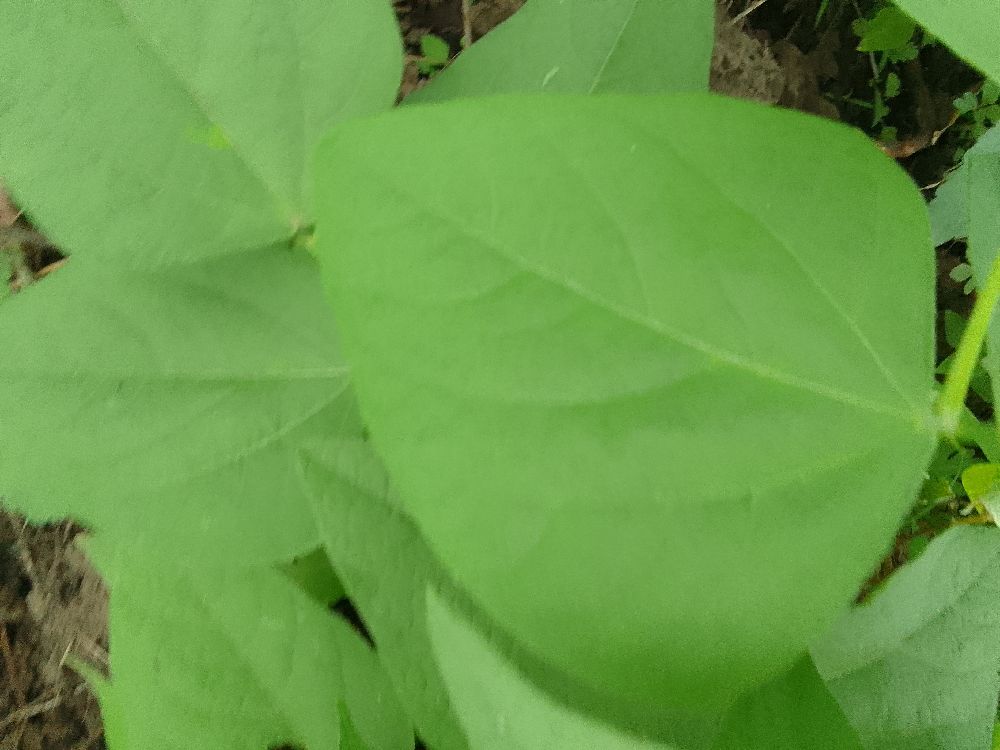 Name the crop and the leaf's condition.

common bean, healthy
